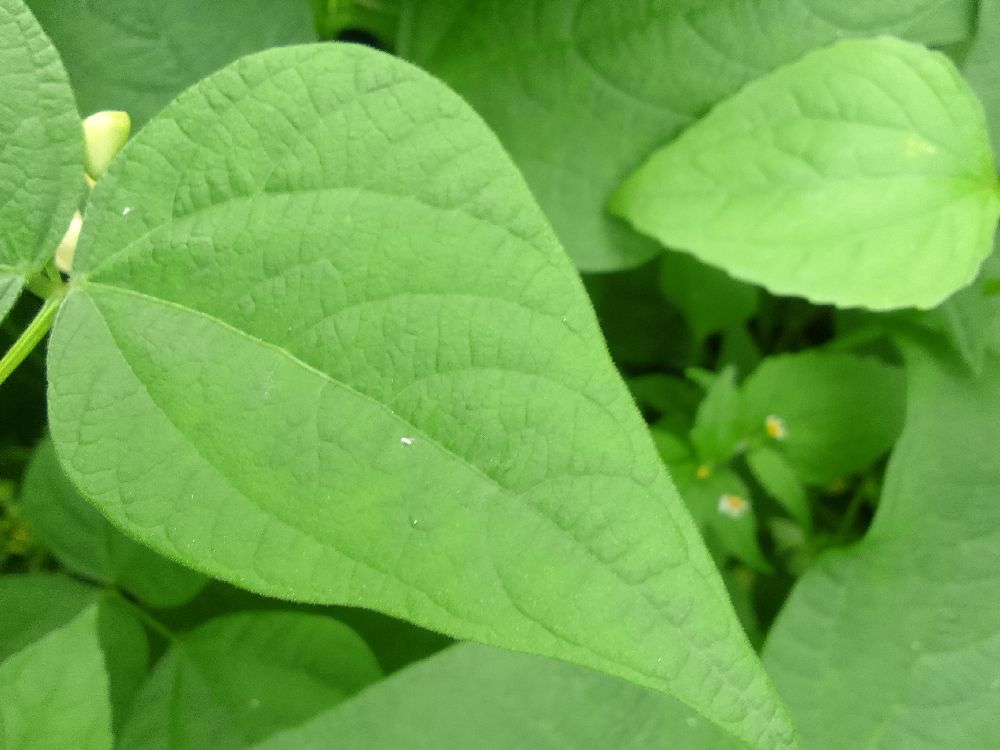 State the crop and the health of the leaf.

common bean, healthy
